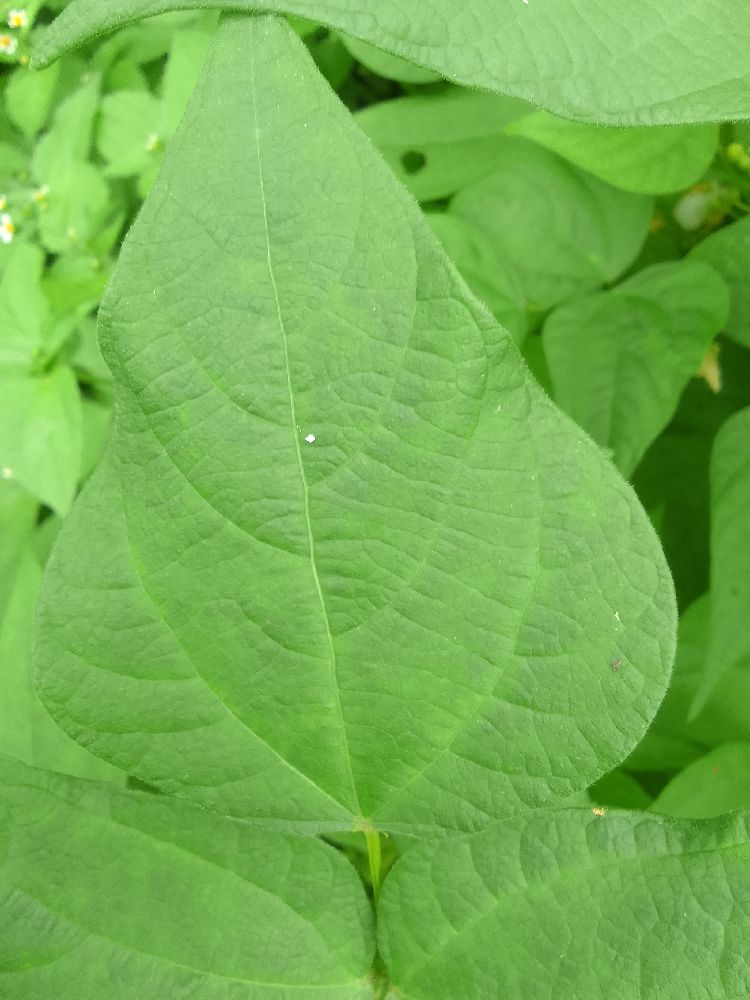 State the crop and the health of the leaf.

common bean, healthy
